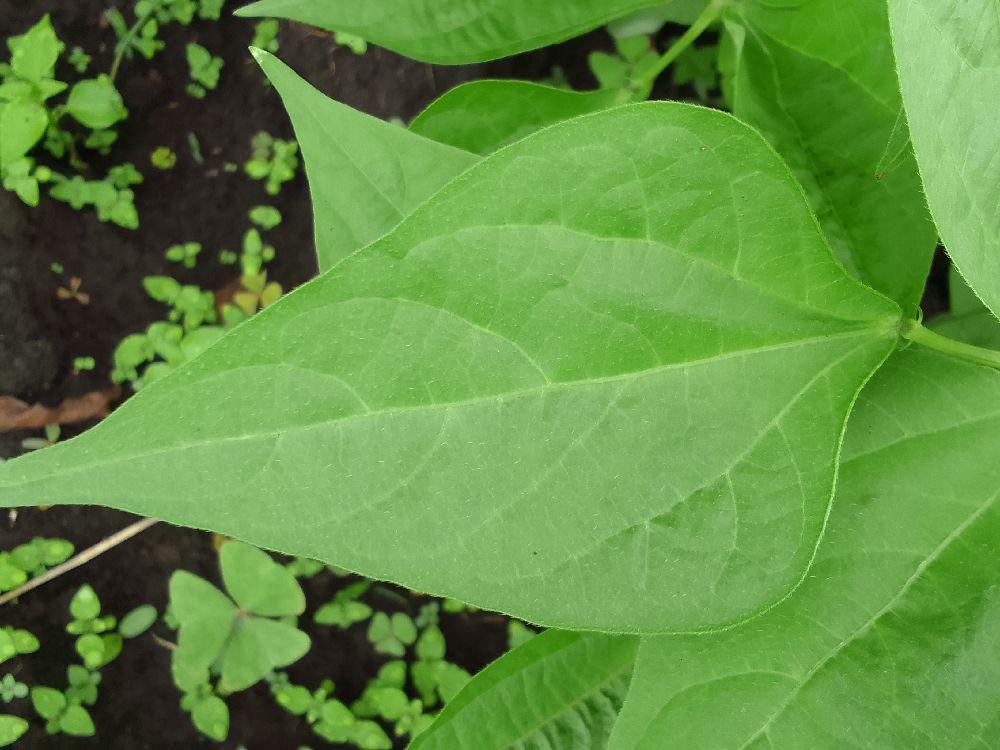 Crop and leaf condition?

common bean, healthy
